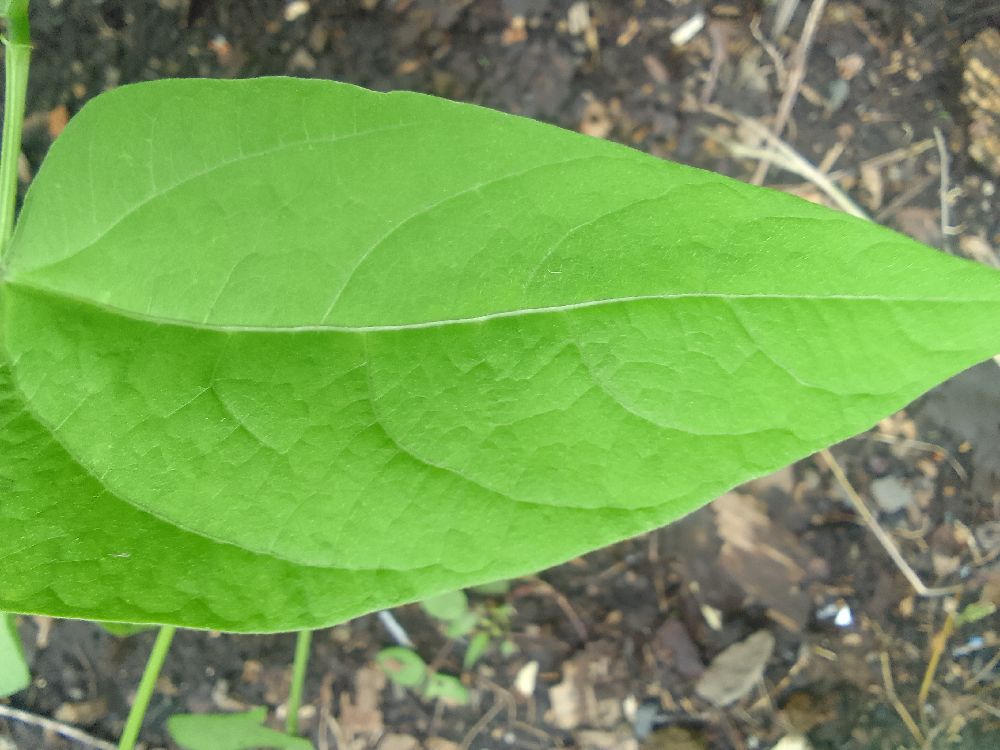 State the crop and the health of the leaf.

common bean, healthy
